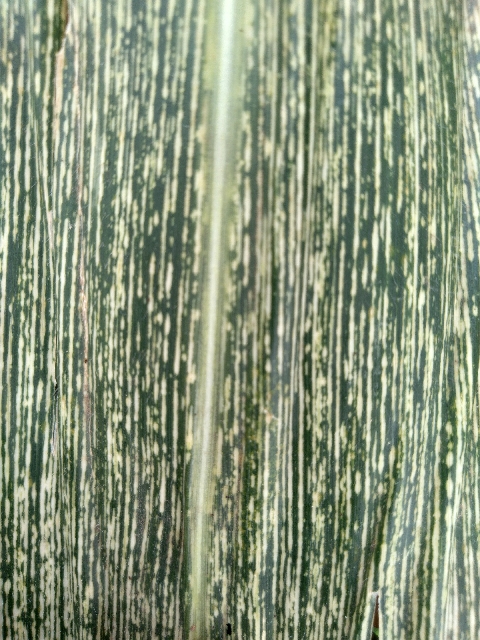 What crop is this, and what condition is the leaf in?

maize, maize streak virus
